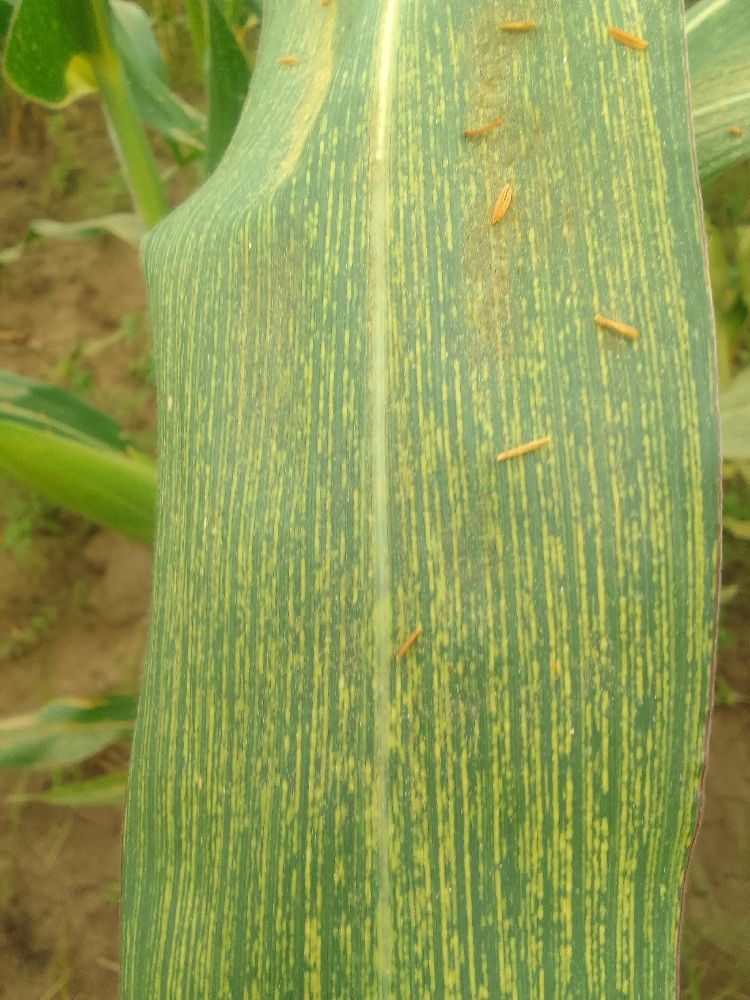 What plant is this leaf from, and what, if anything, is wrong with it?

maize, maize streak virus
